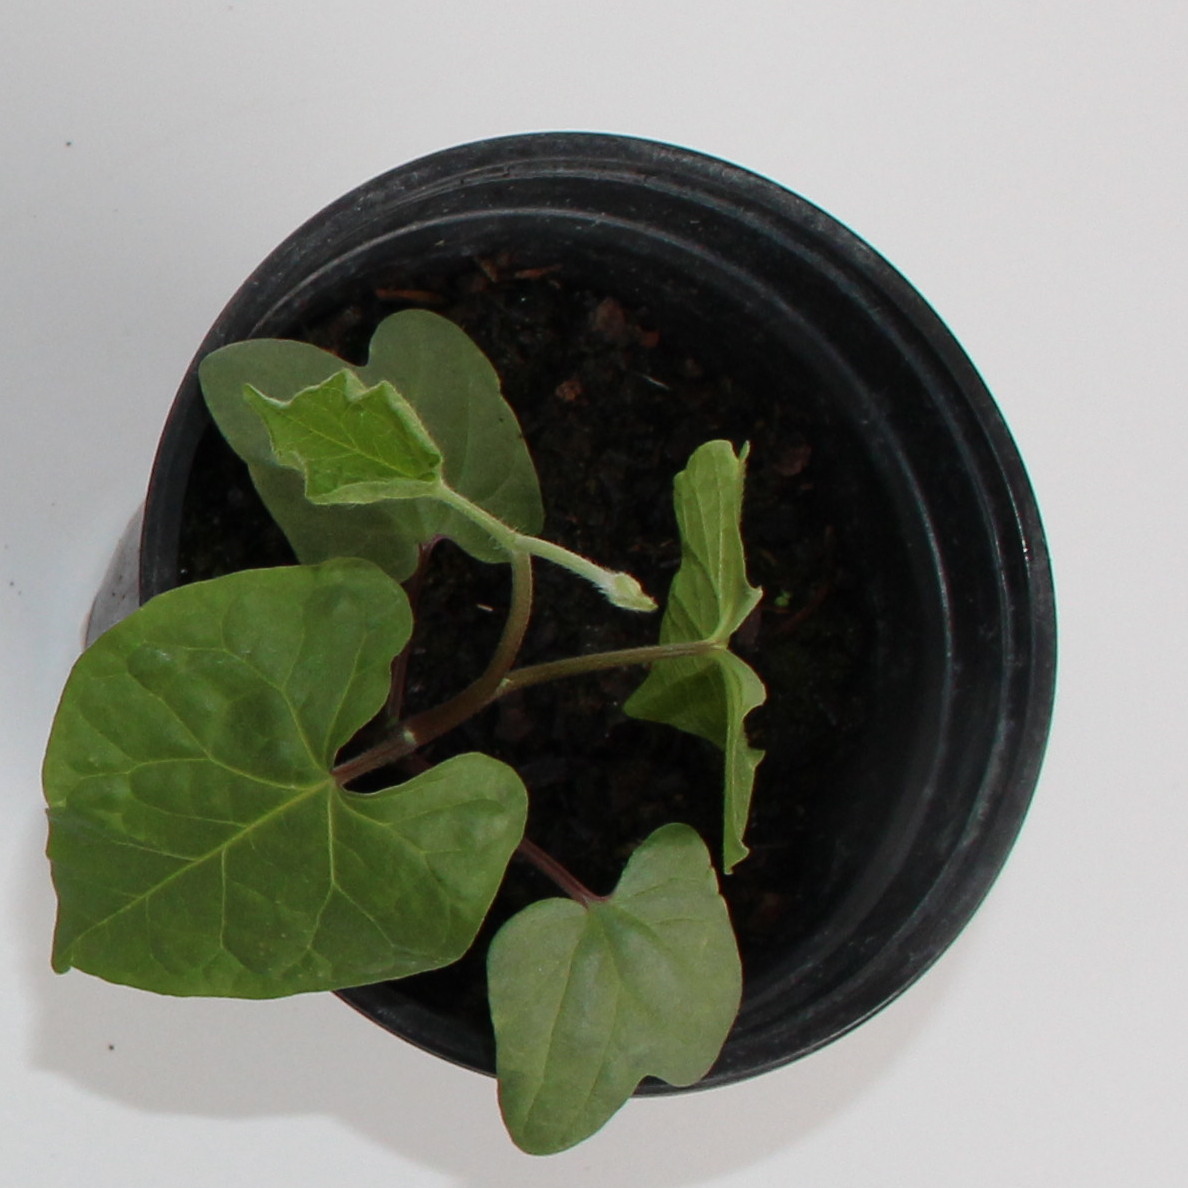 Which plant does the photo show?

Convolvulus arvensis
